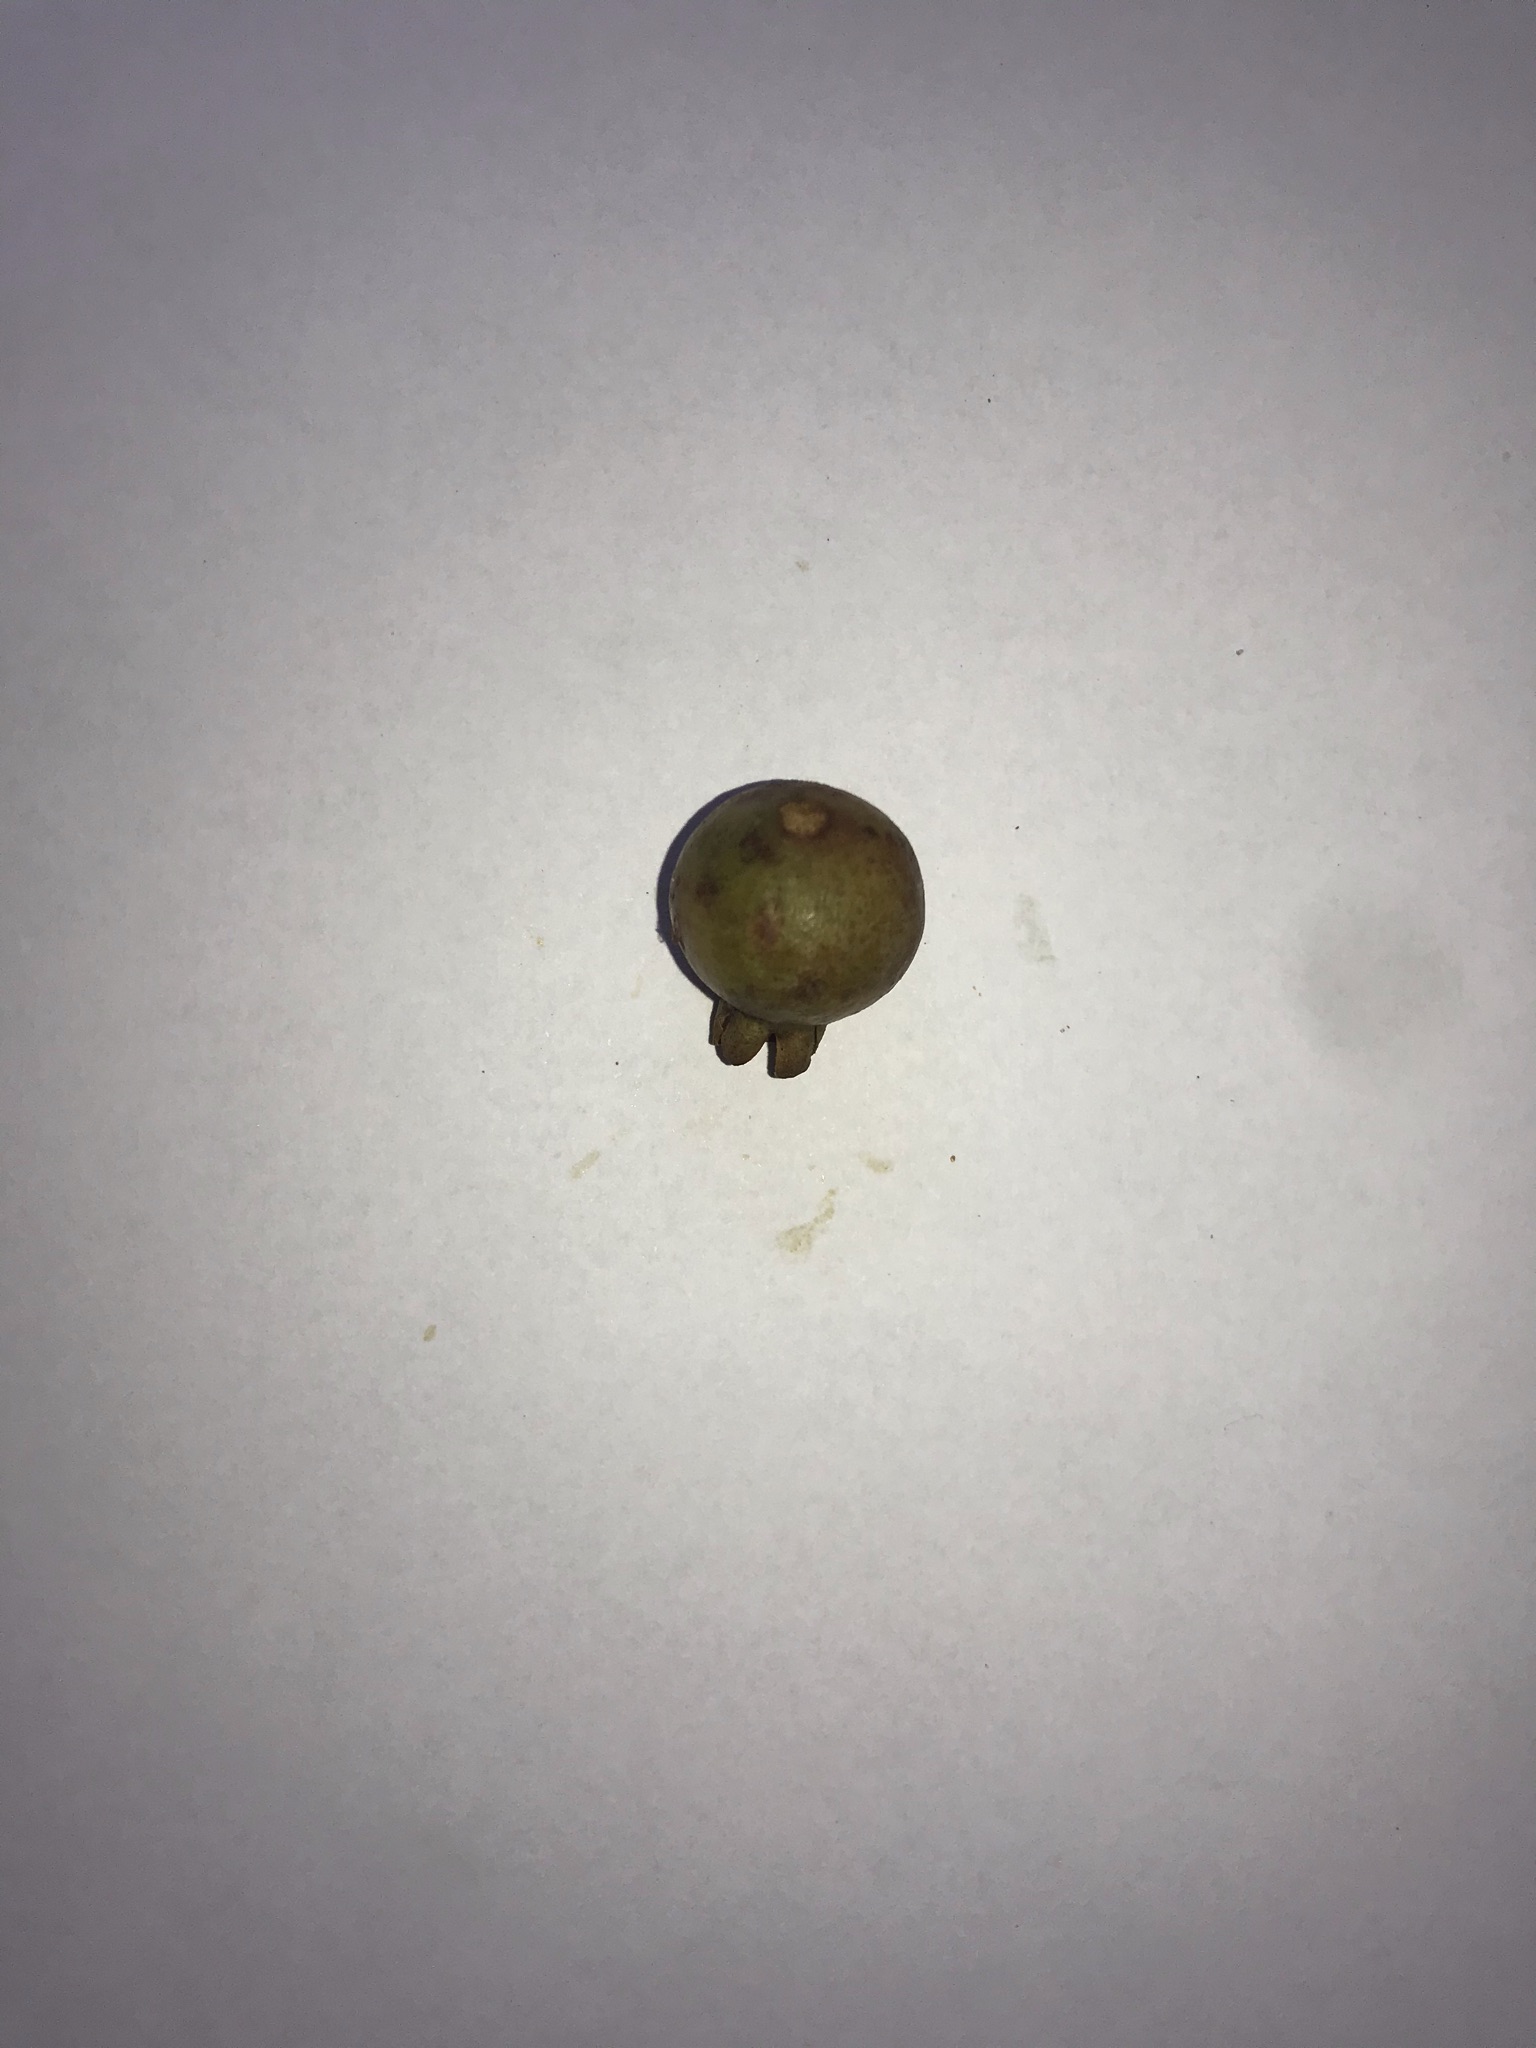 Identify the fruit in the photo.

gabiroba
